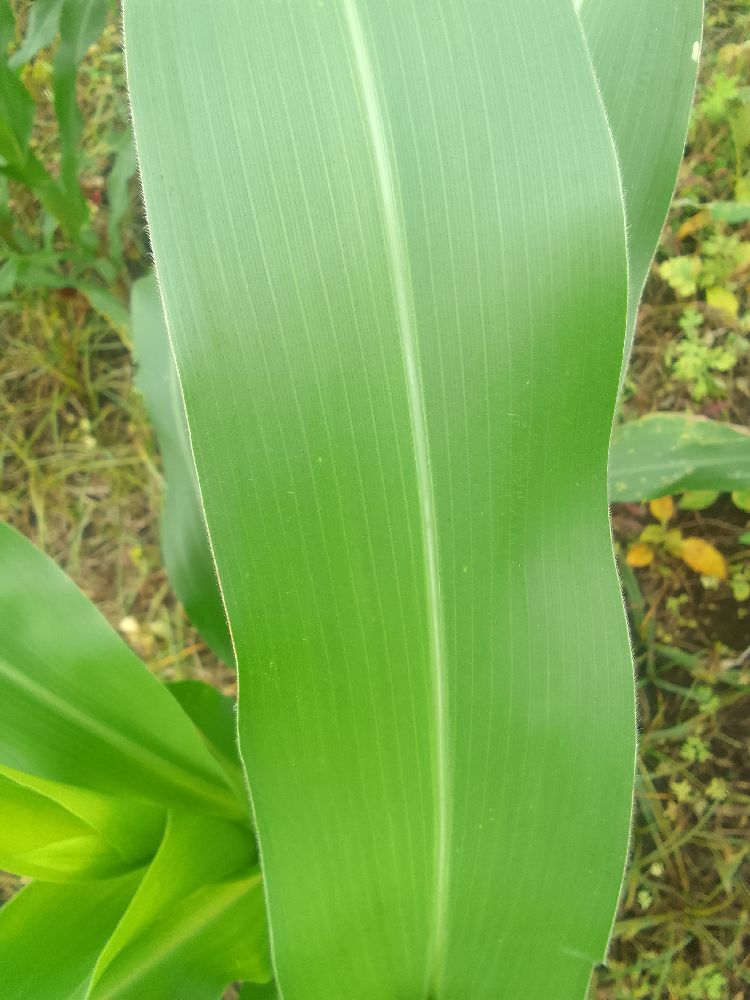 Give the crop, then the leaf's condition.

maize, healthy
